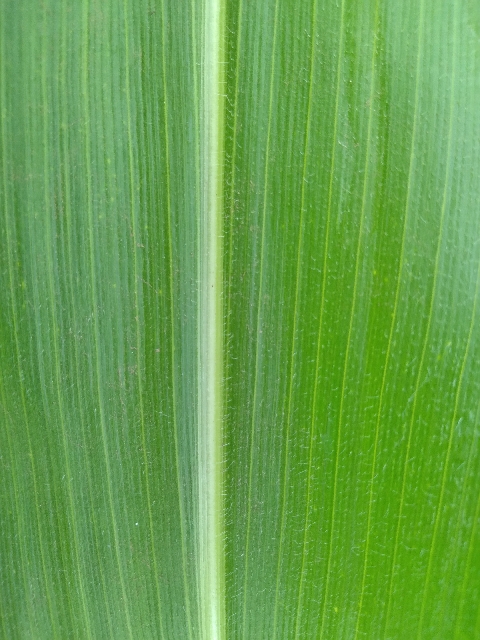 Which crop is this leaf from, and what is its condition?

maize, healthy
